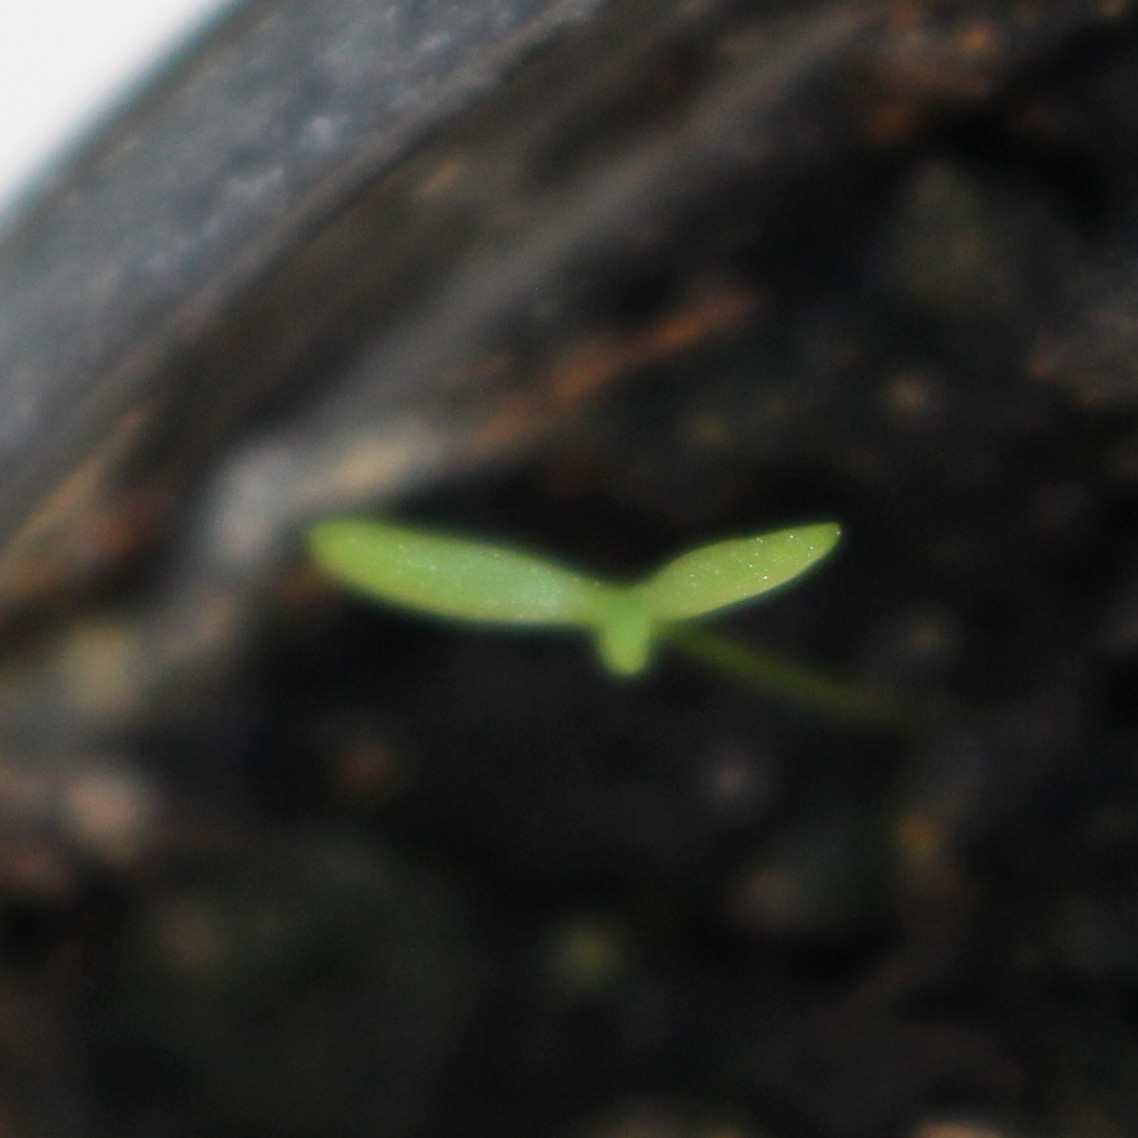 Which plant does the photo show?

Papaver rhoeas
